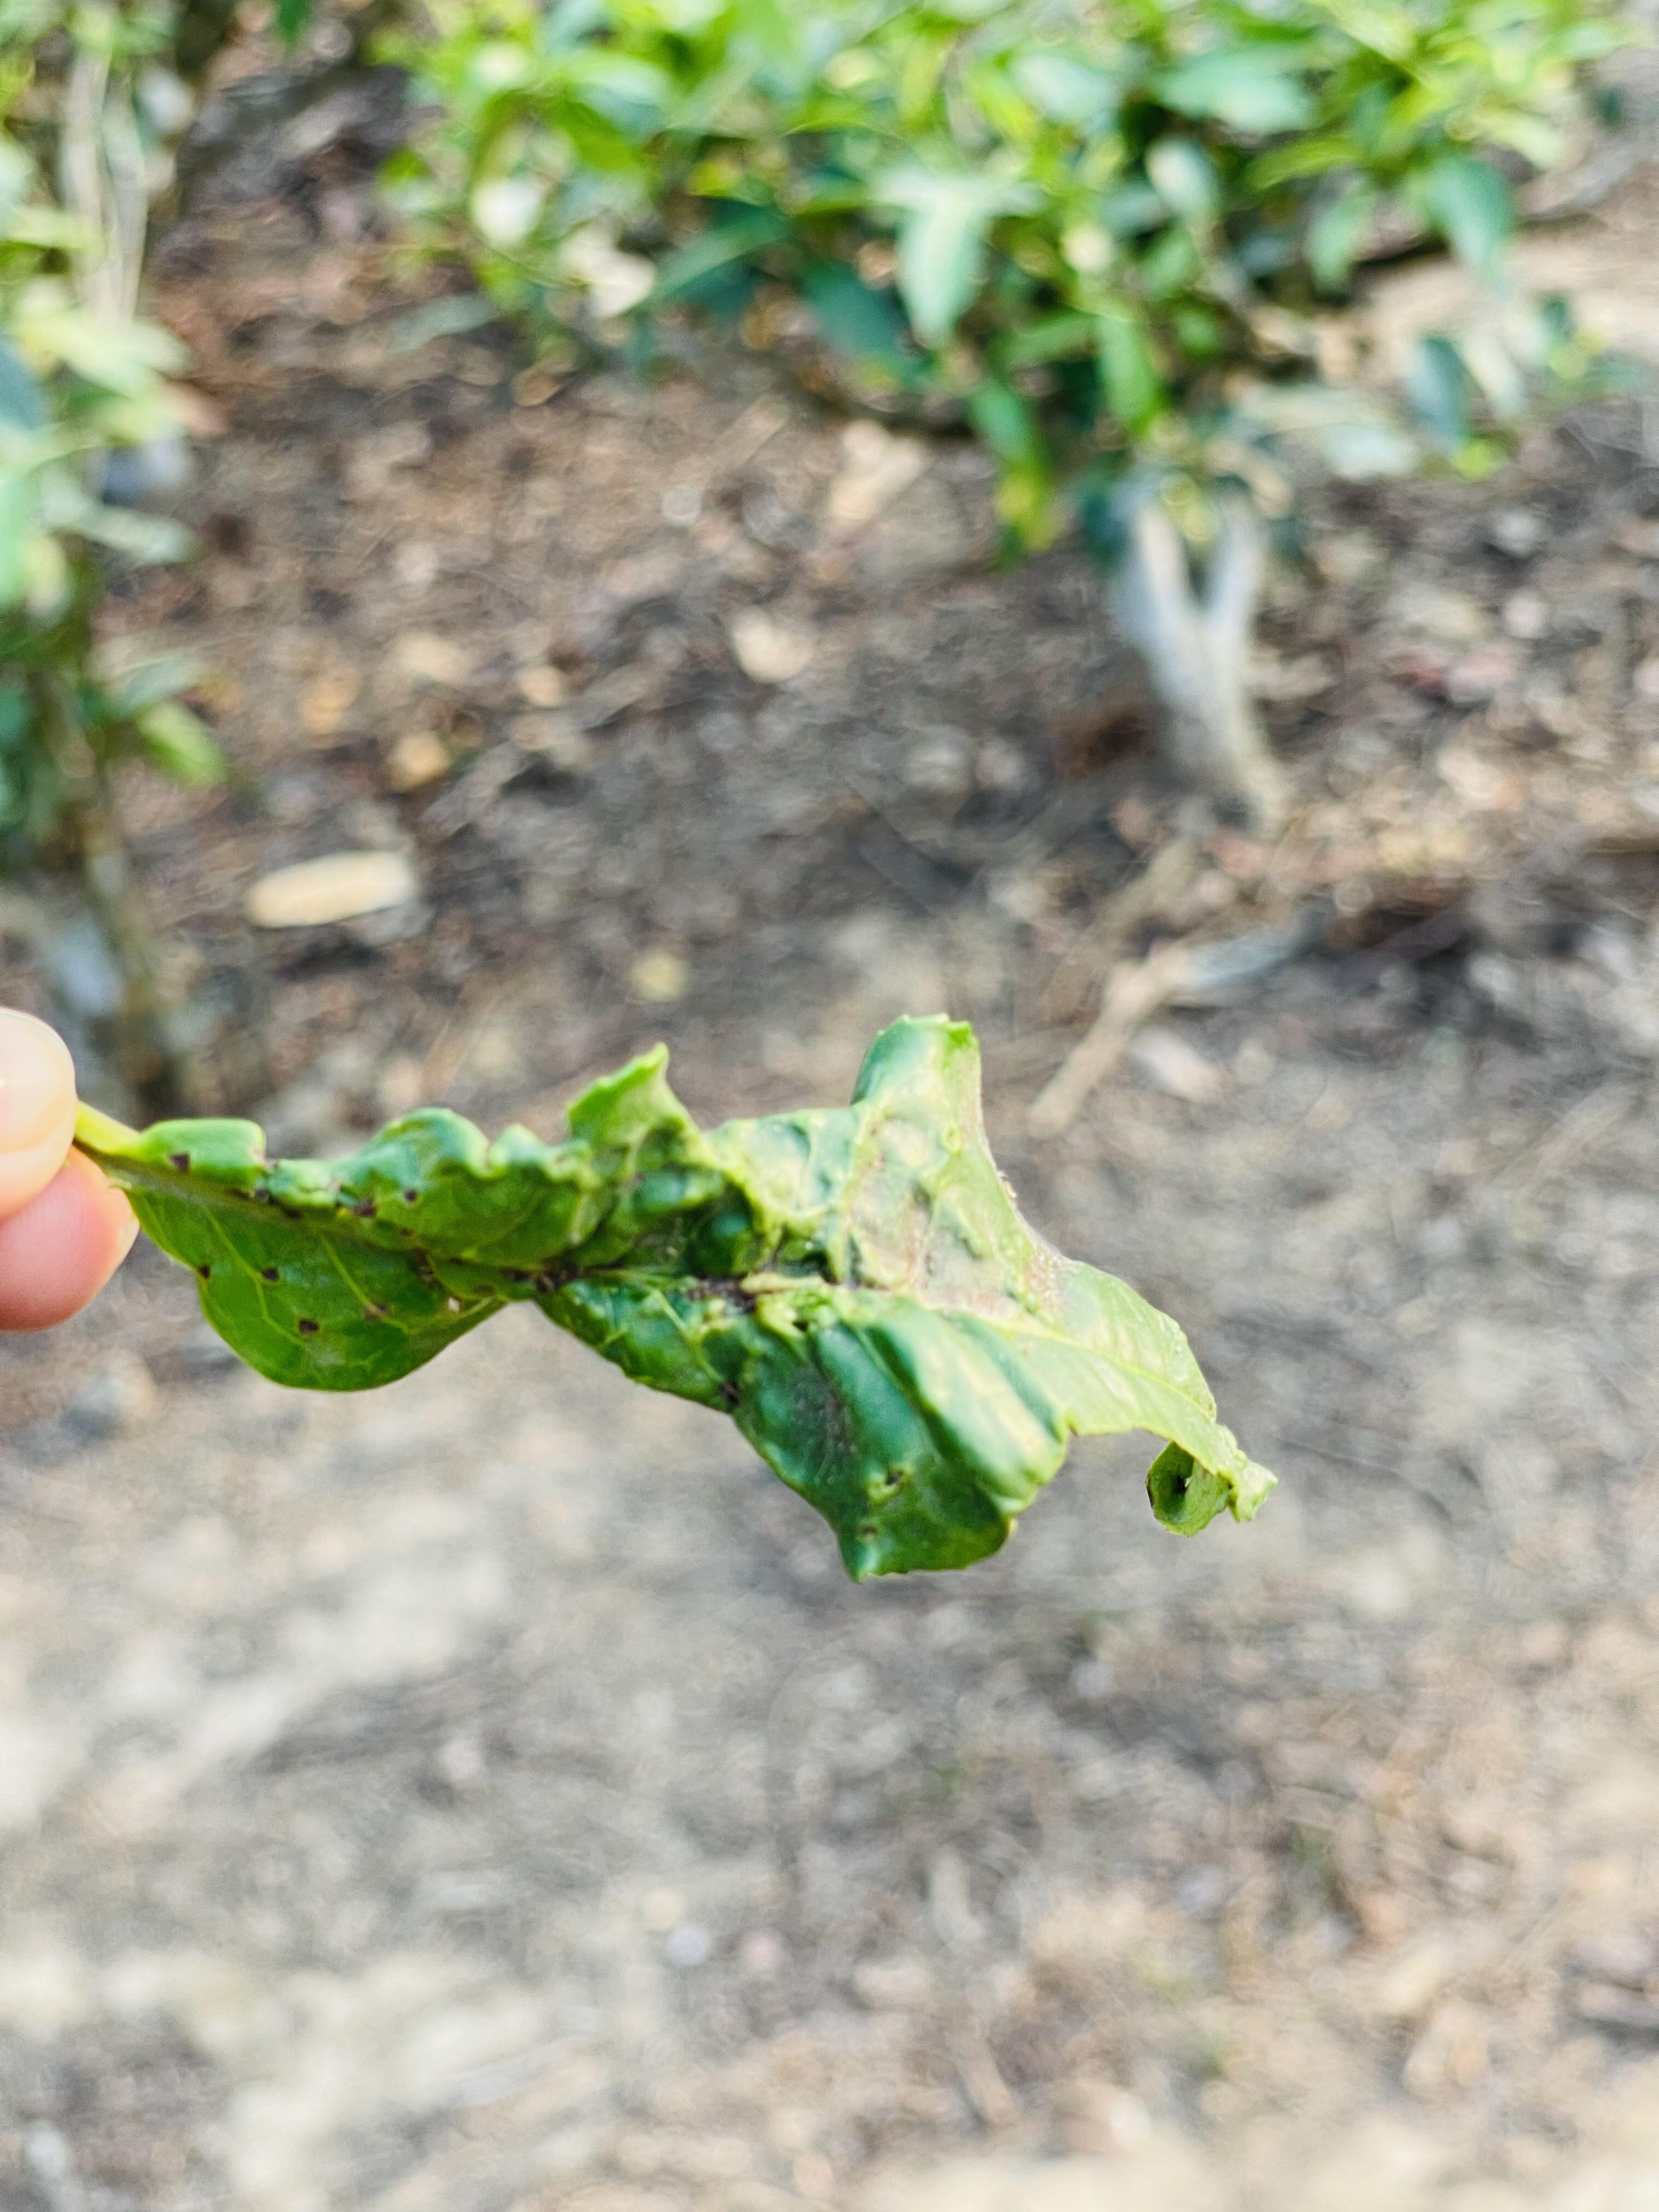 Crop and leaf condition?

tea, helopeltis
